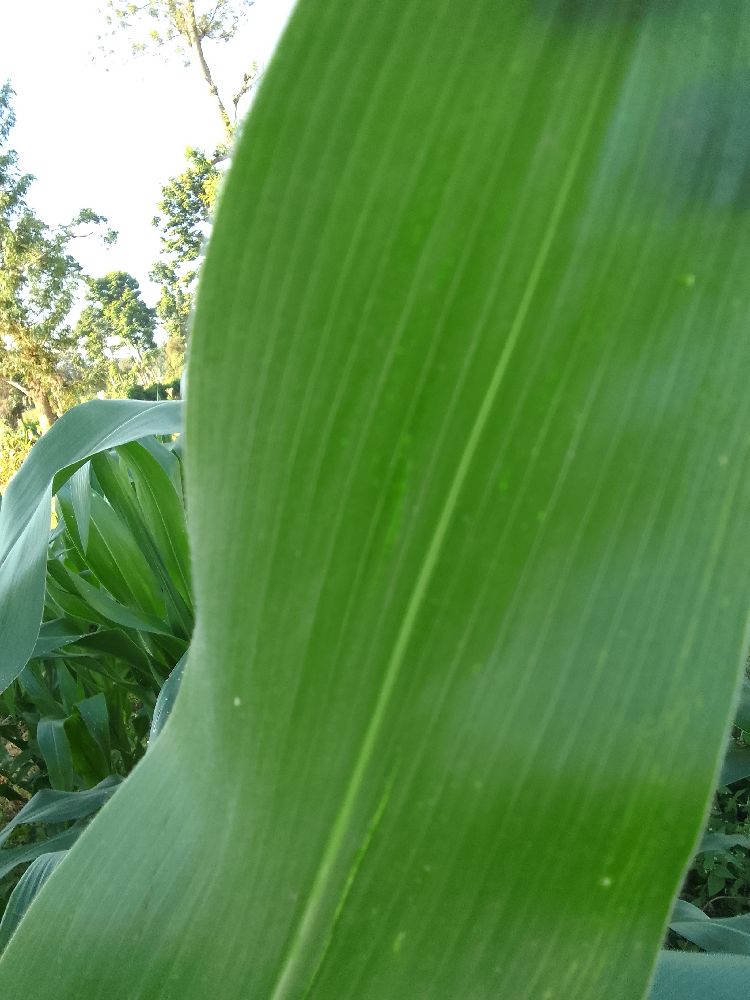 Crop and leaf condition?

maize, healthy
